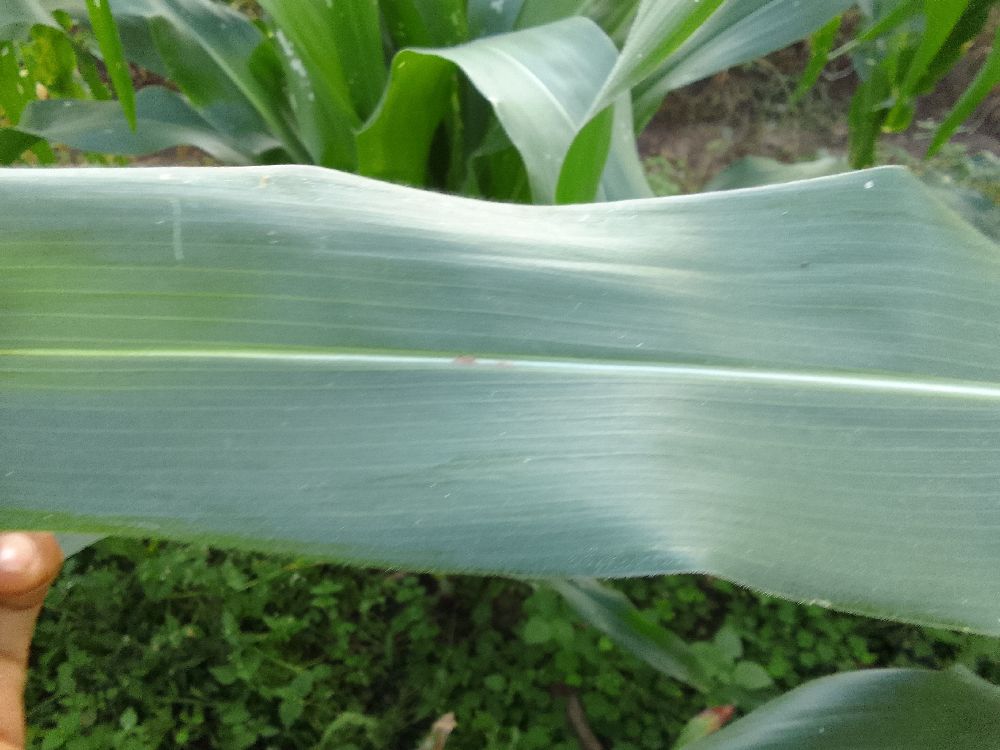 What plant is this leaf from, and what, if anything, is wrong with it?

maize, healthy
